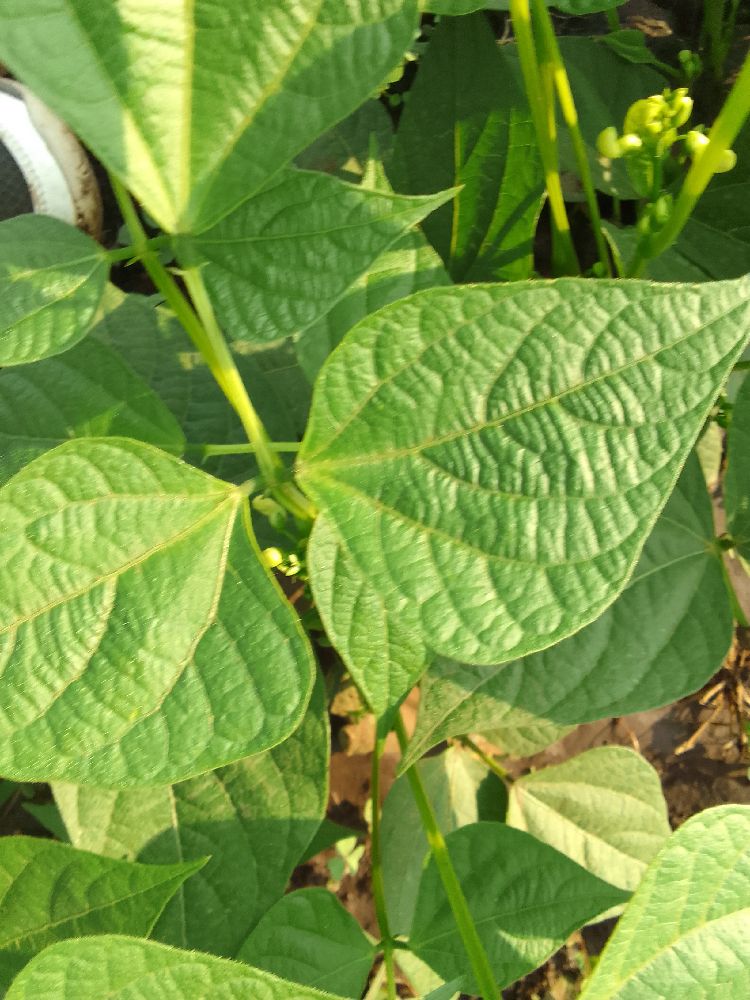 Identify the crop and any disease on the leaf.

common bean, healthy
